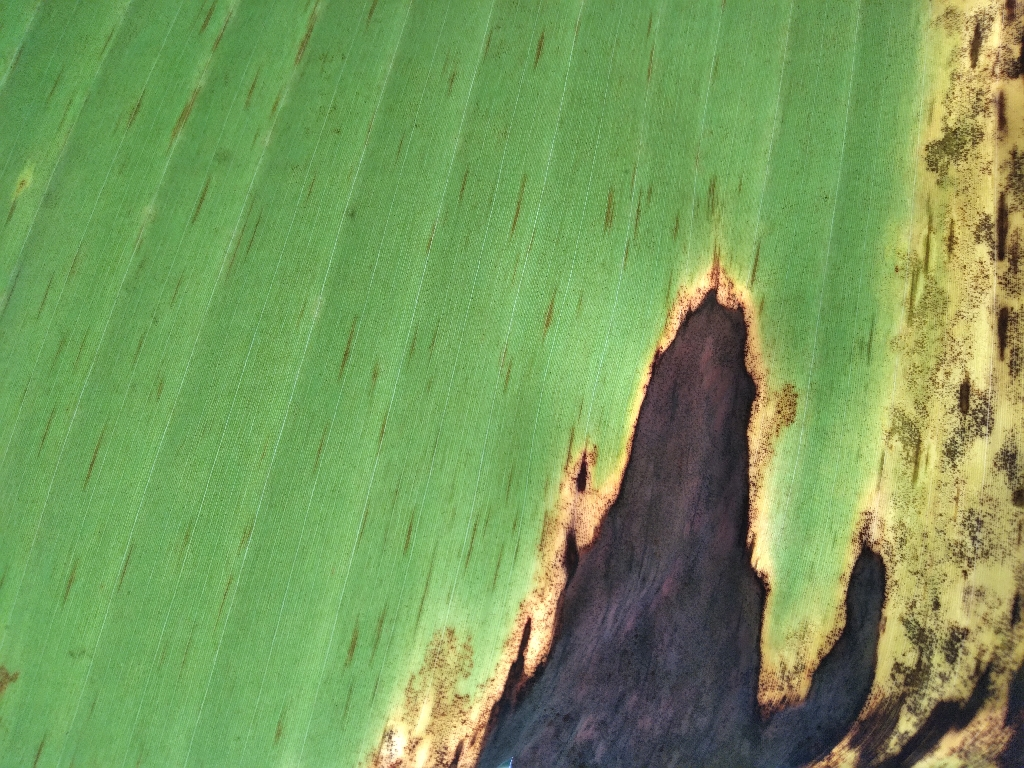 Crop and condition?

banana, black sigatoka
